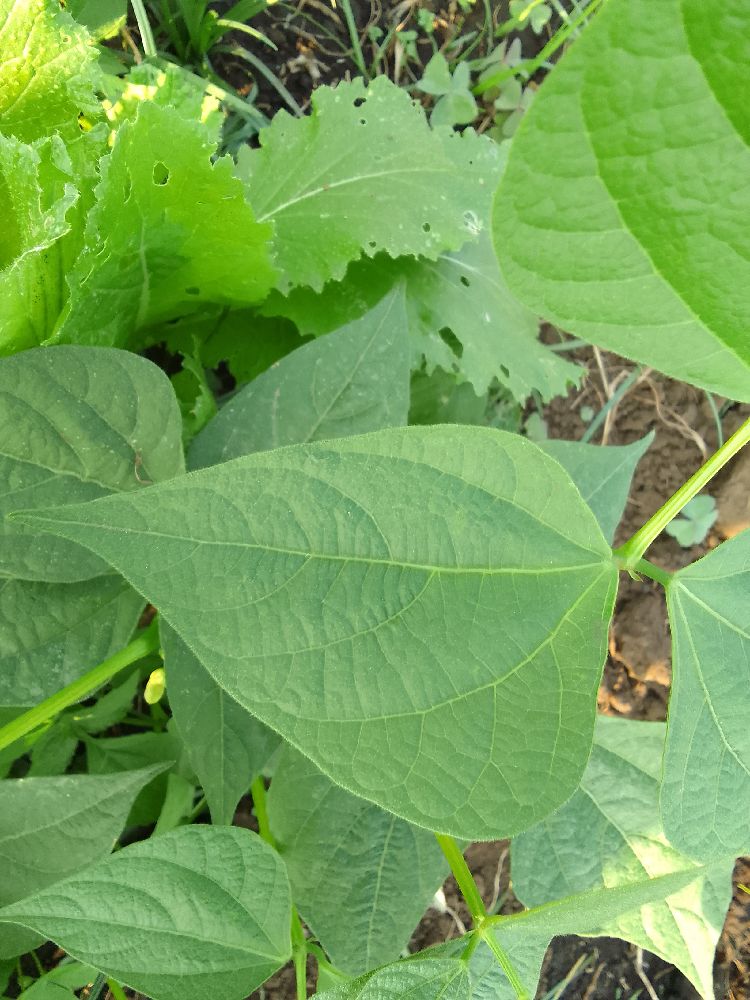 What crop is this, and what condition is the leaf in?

common bean, healthy
